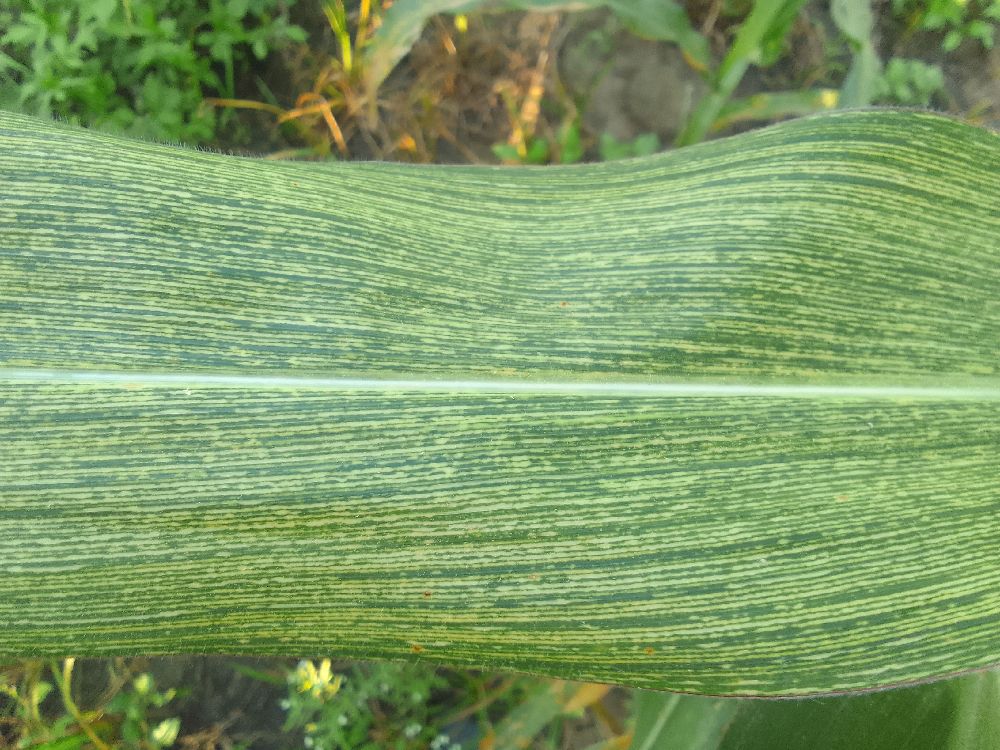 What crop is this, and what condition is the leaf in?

maize, maize streak virus
